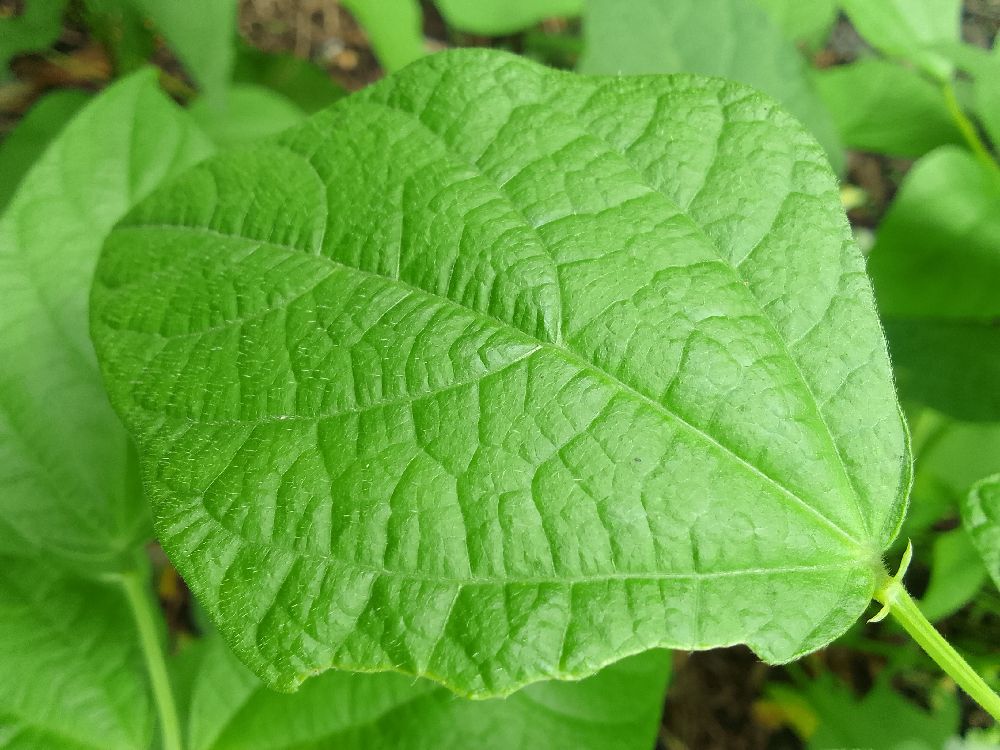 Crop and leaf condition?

common bean, healthy
